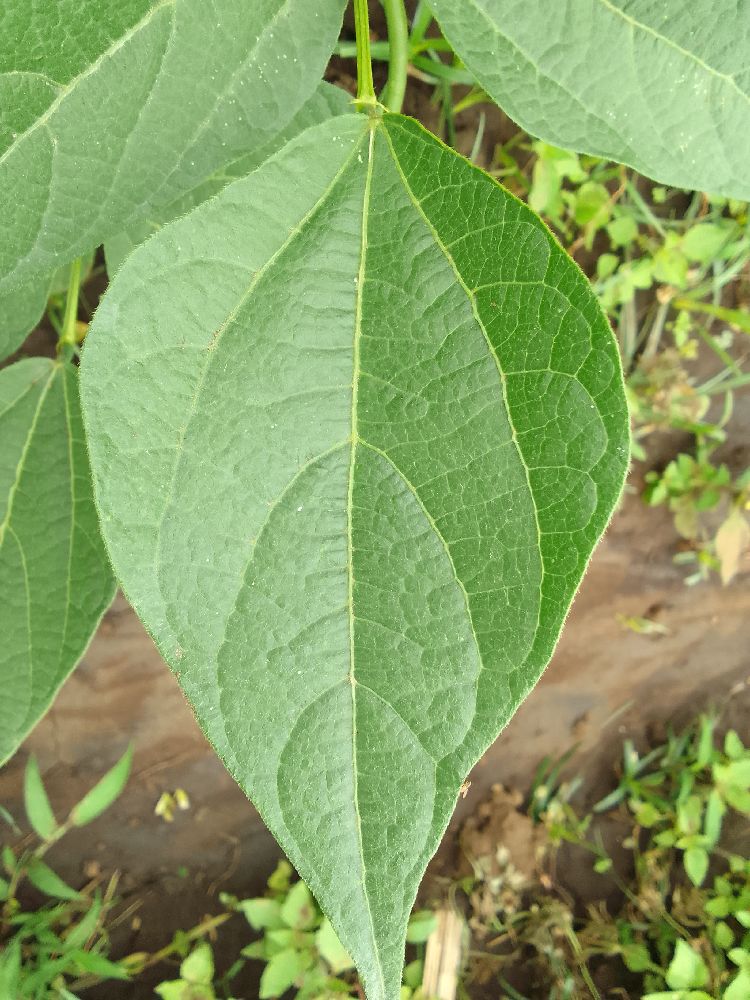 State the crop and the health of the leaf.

common bean, healthy
